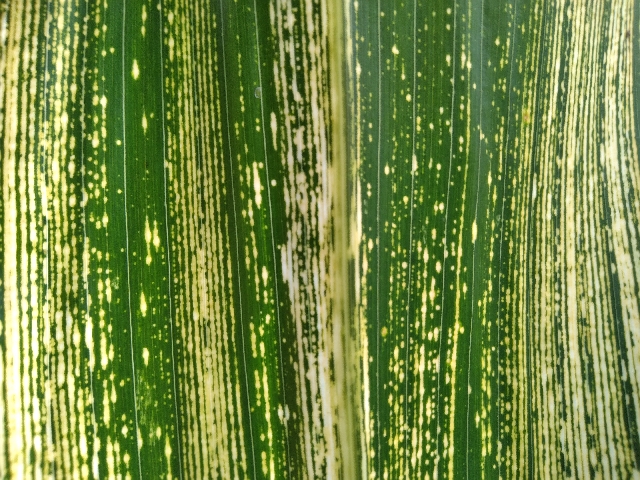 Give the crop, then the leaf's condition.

maize, maize streak virus
